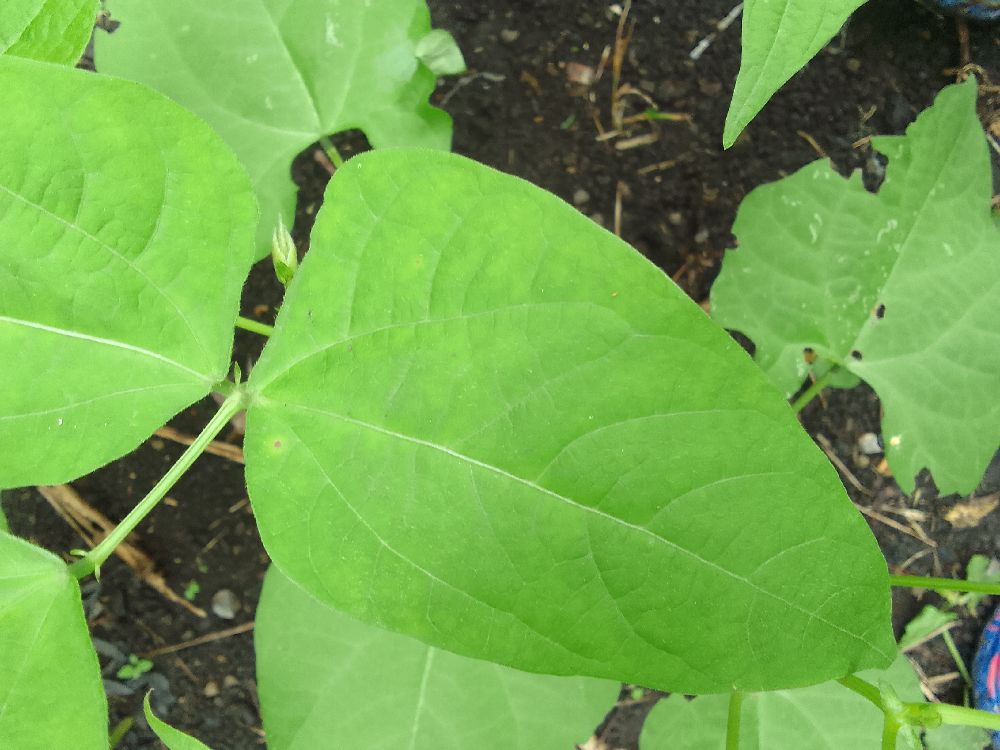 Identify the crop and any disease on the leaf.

common bean, healthy
